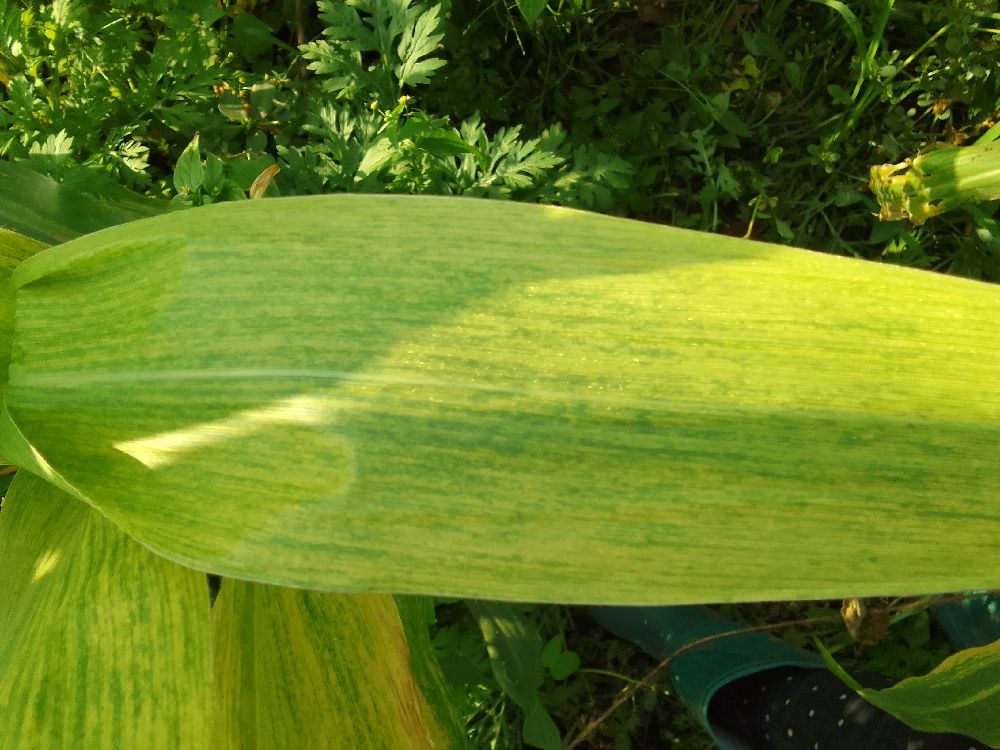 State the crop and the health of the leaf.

maize, maize lethal necrosis
